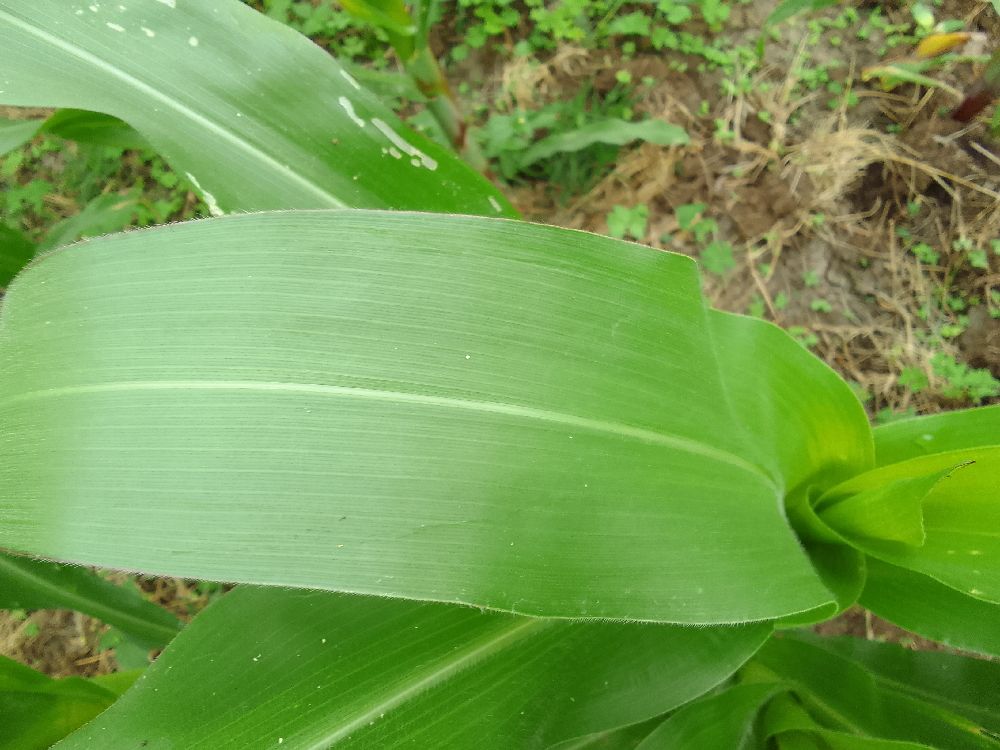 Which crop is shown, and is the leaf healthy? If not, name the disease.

maize, healthy
